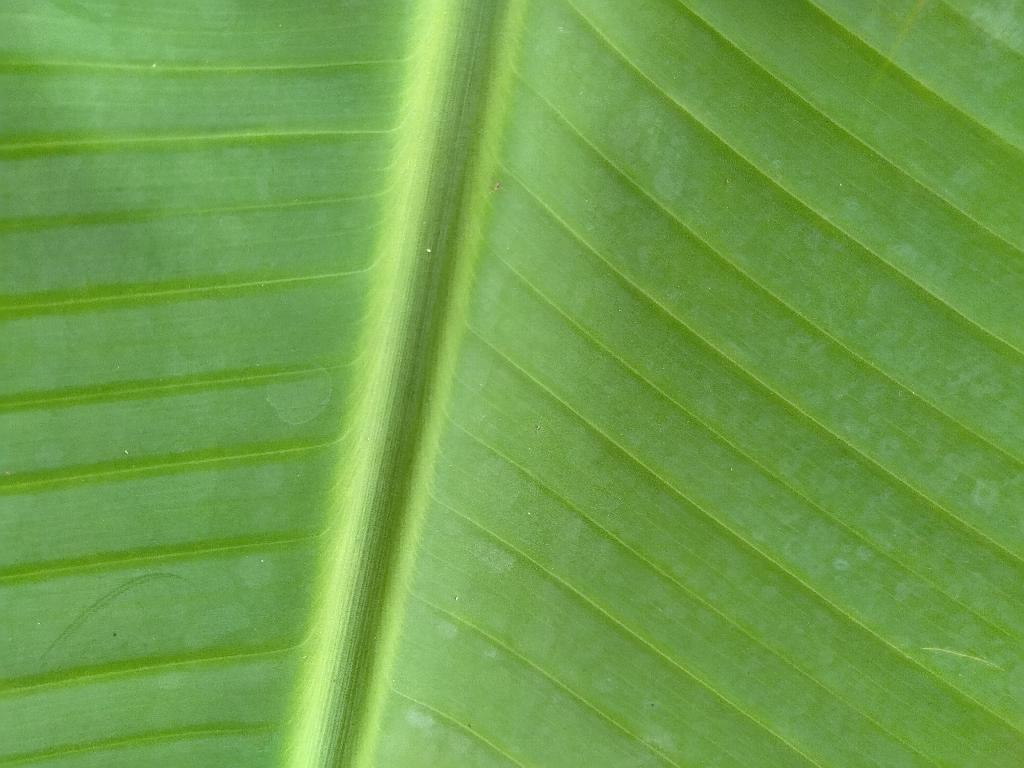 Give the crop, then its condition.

banana, healthy
